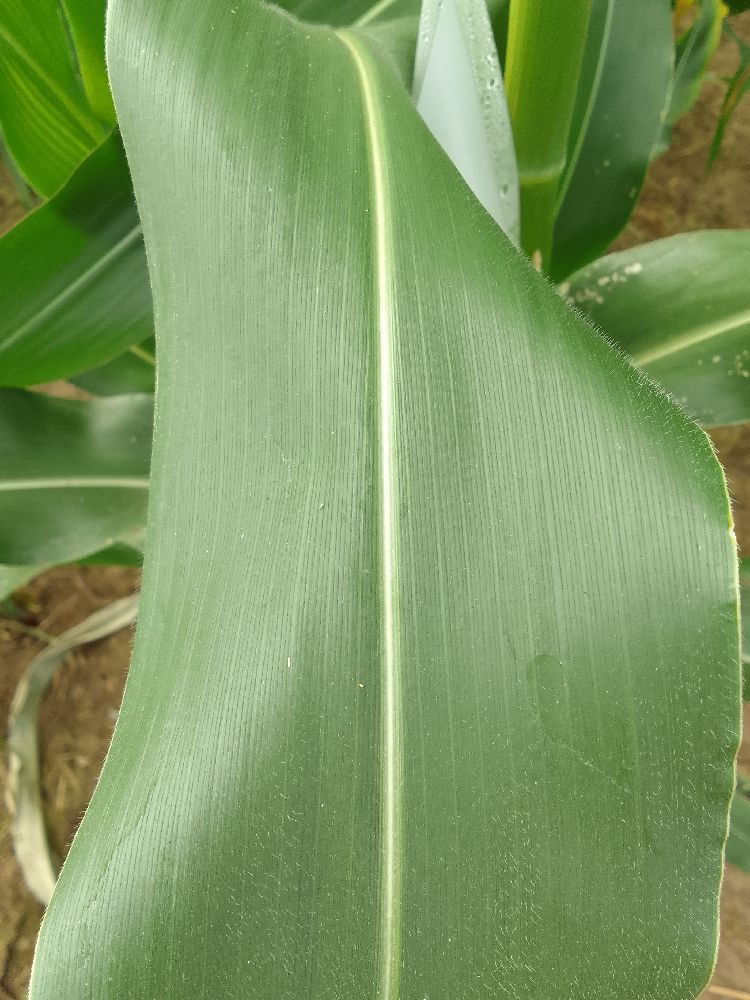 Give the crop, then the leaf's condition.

maize, healthy
